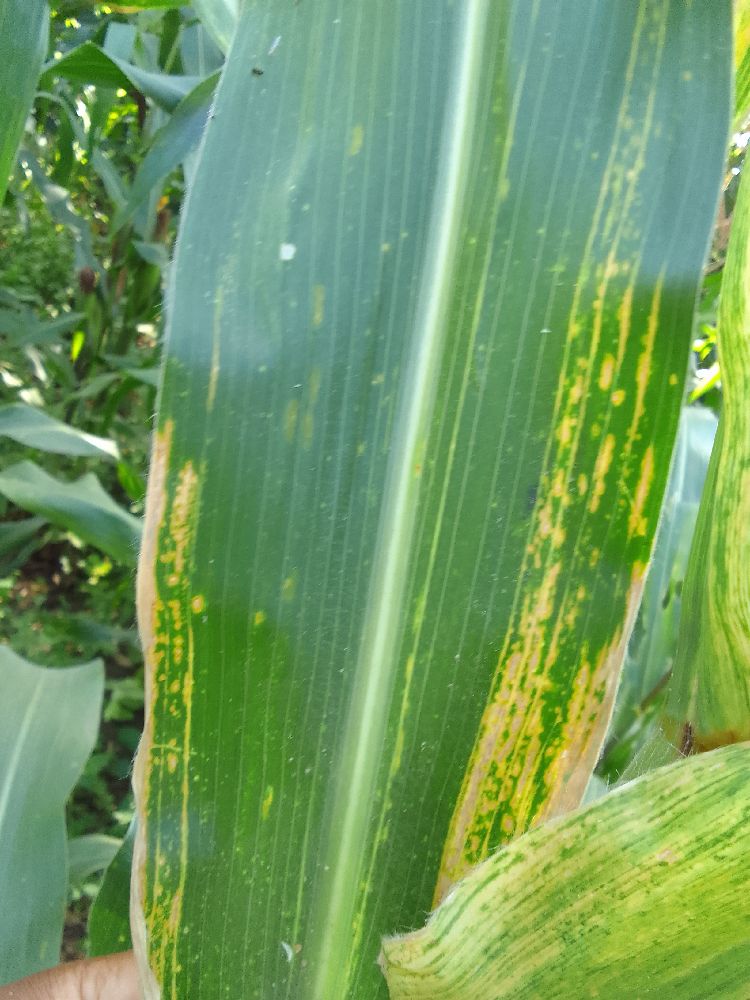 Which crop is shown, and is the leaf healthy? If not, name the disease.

maize, maize lethal necrosis
